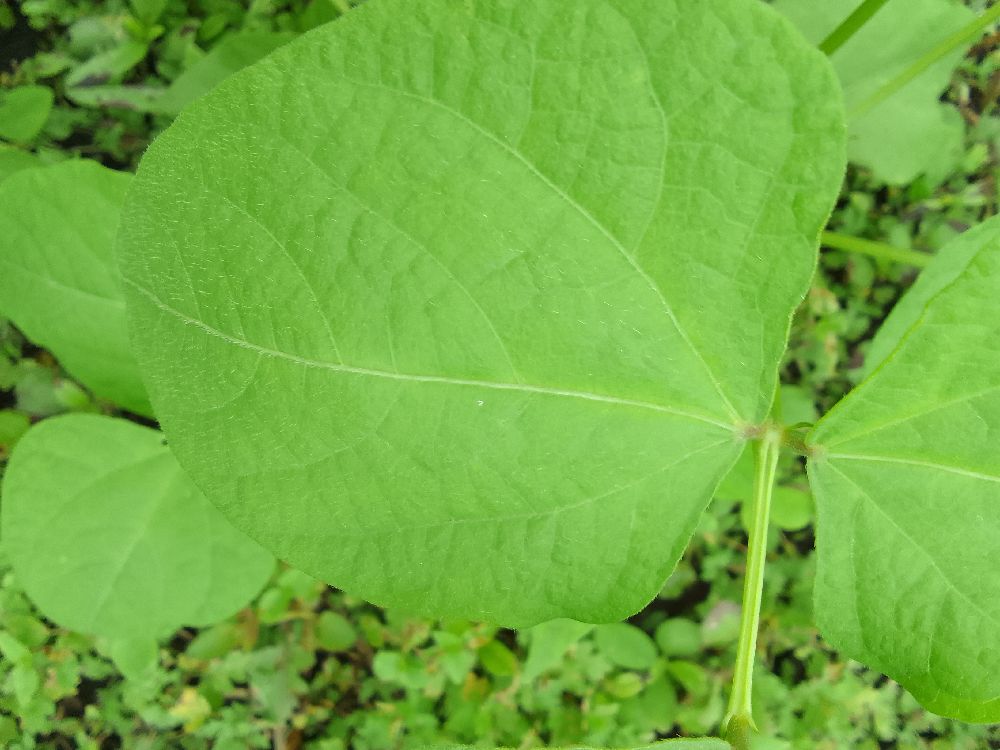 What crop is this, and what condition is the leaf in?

common bean, healthy
